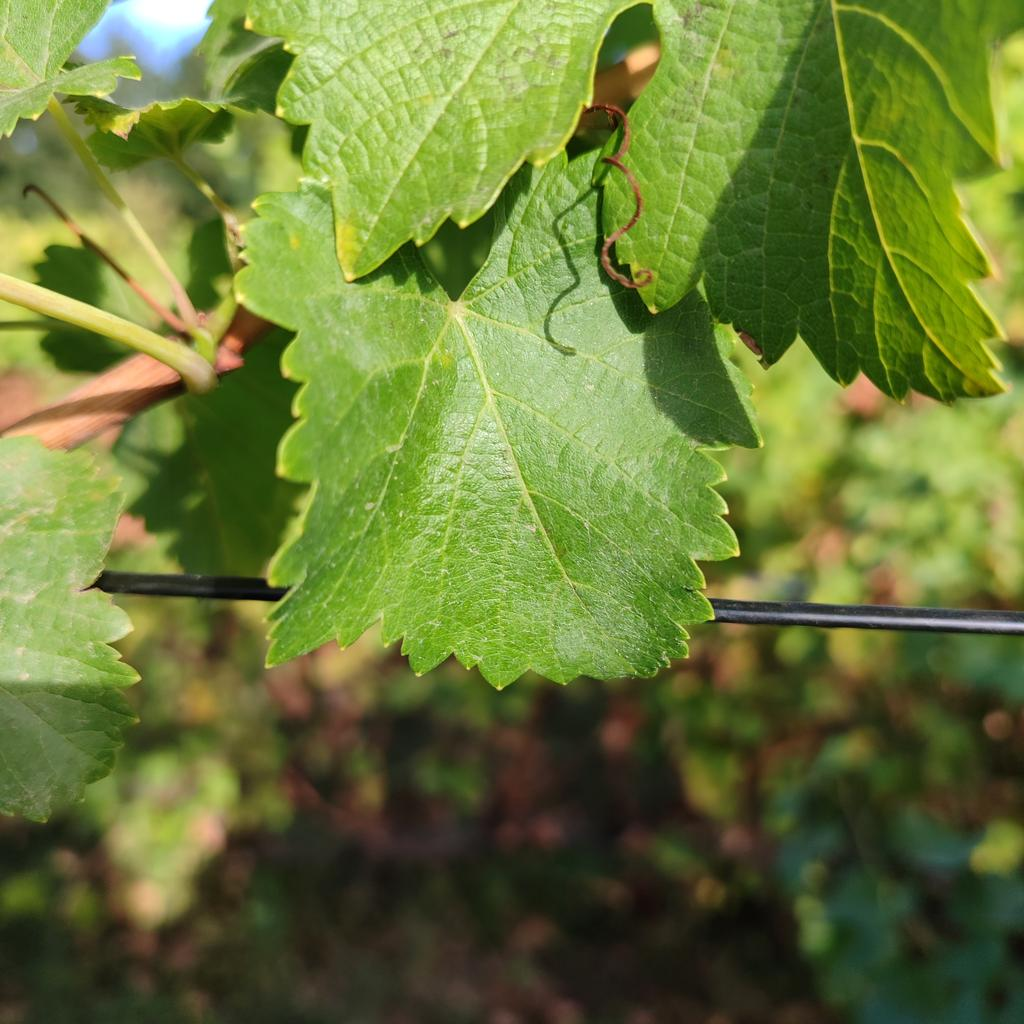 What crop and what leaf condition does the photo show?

grapevine, powdery mildew
